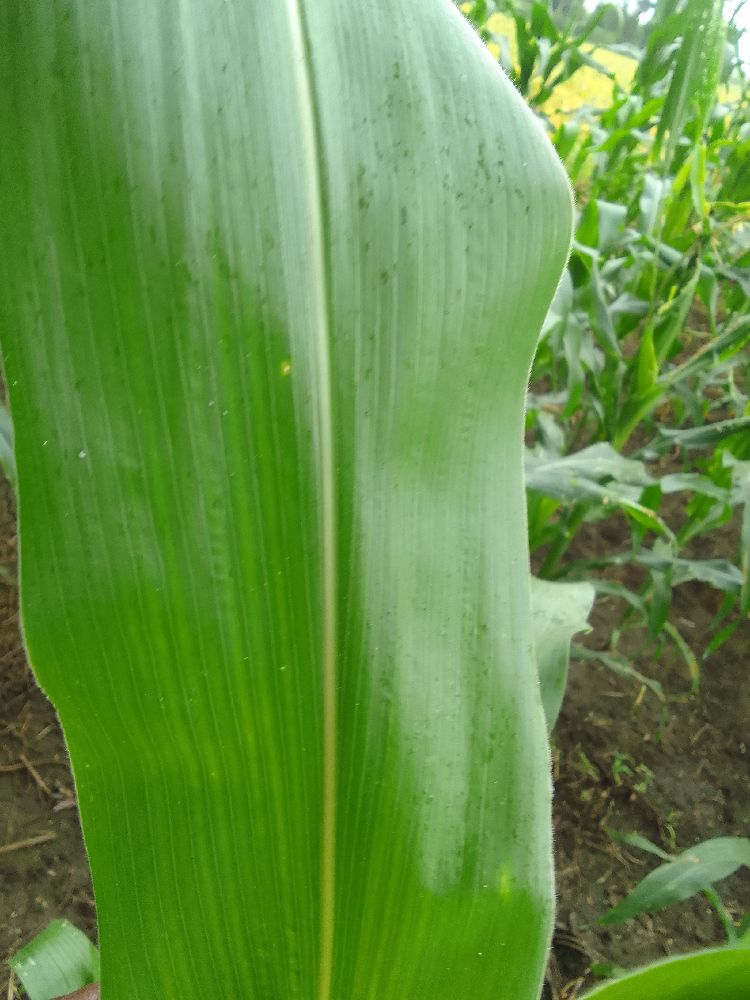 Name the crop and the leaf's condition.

maize, healthy
